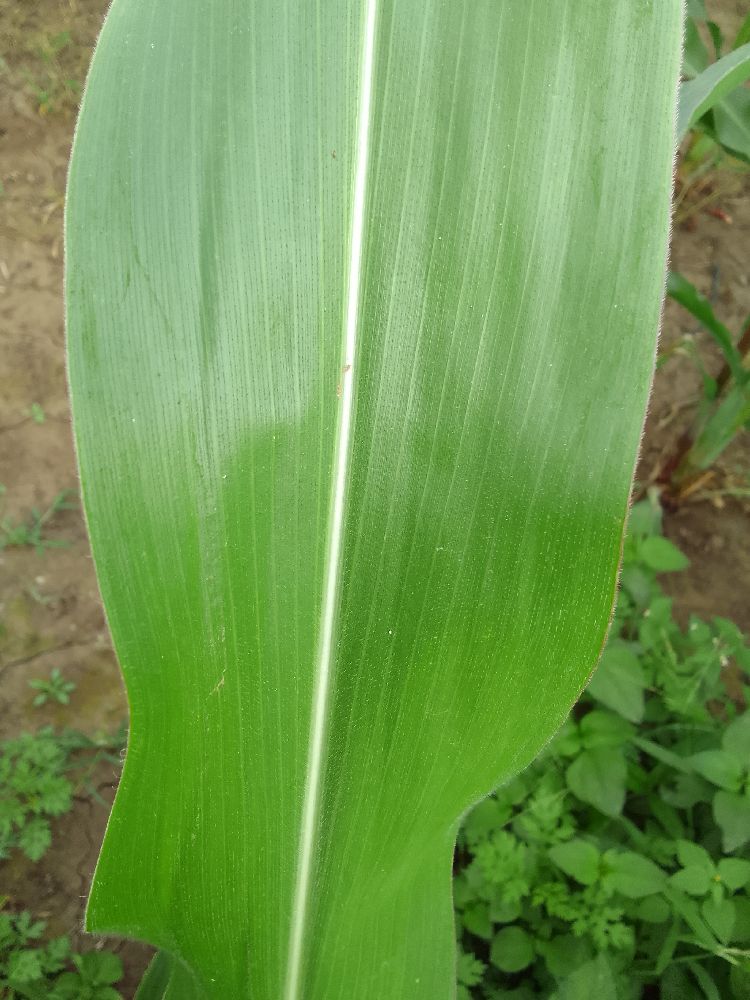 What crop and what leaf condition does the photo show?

maize, healthy
